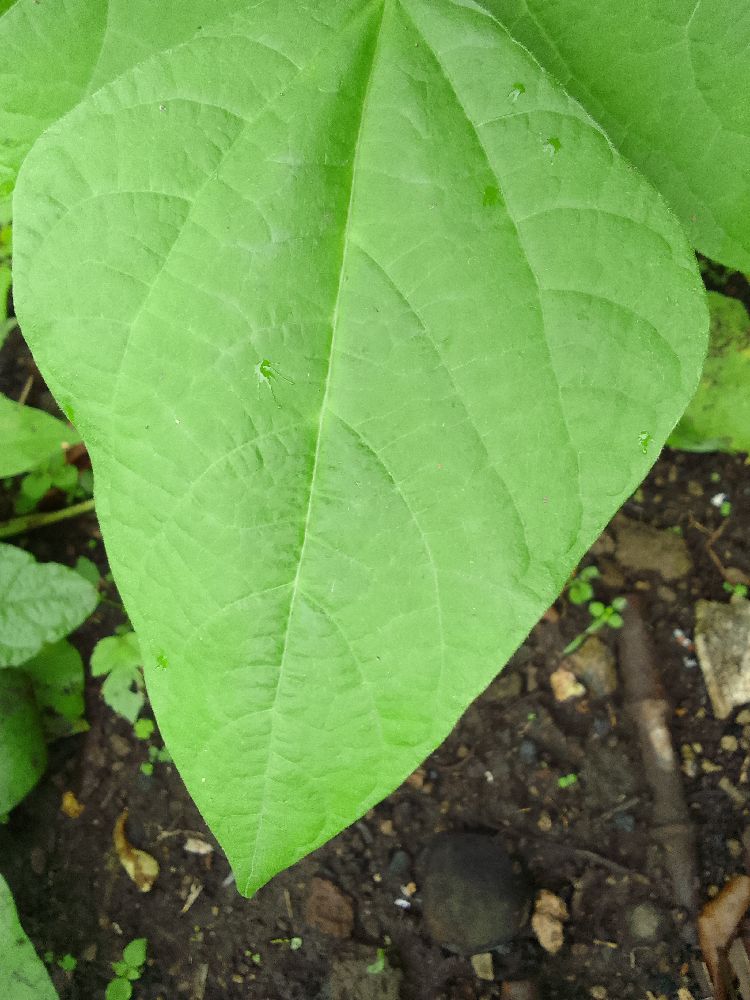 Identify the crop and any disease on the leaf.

common bean, healthy
